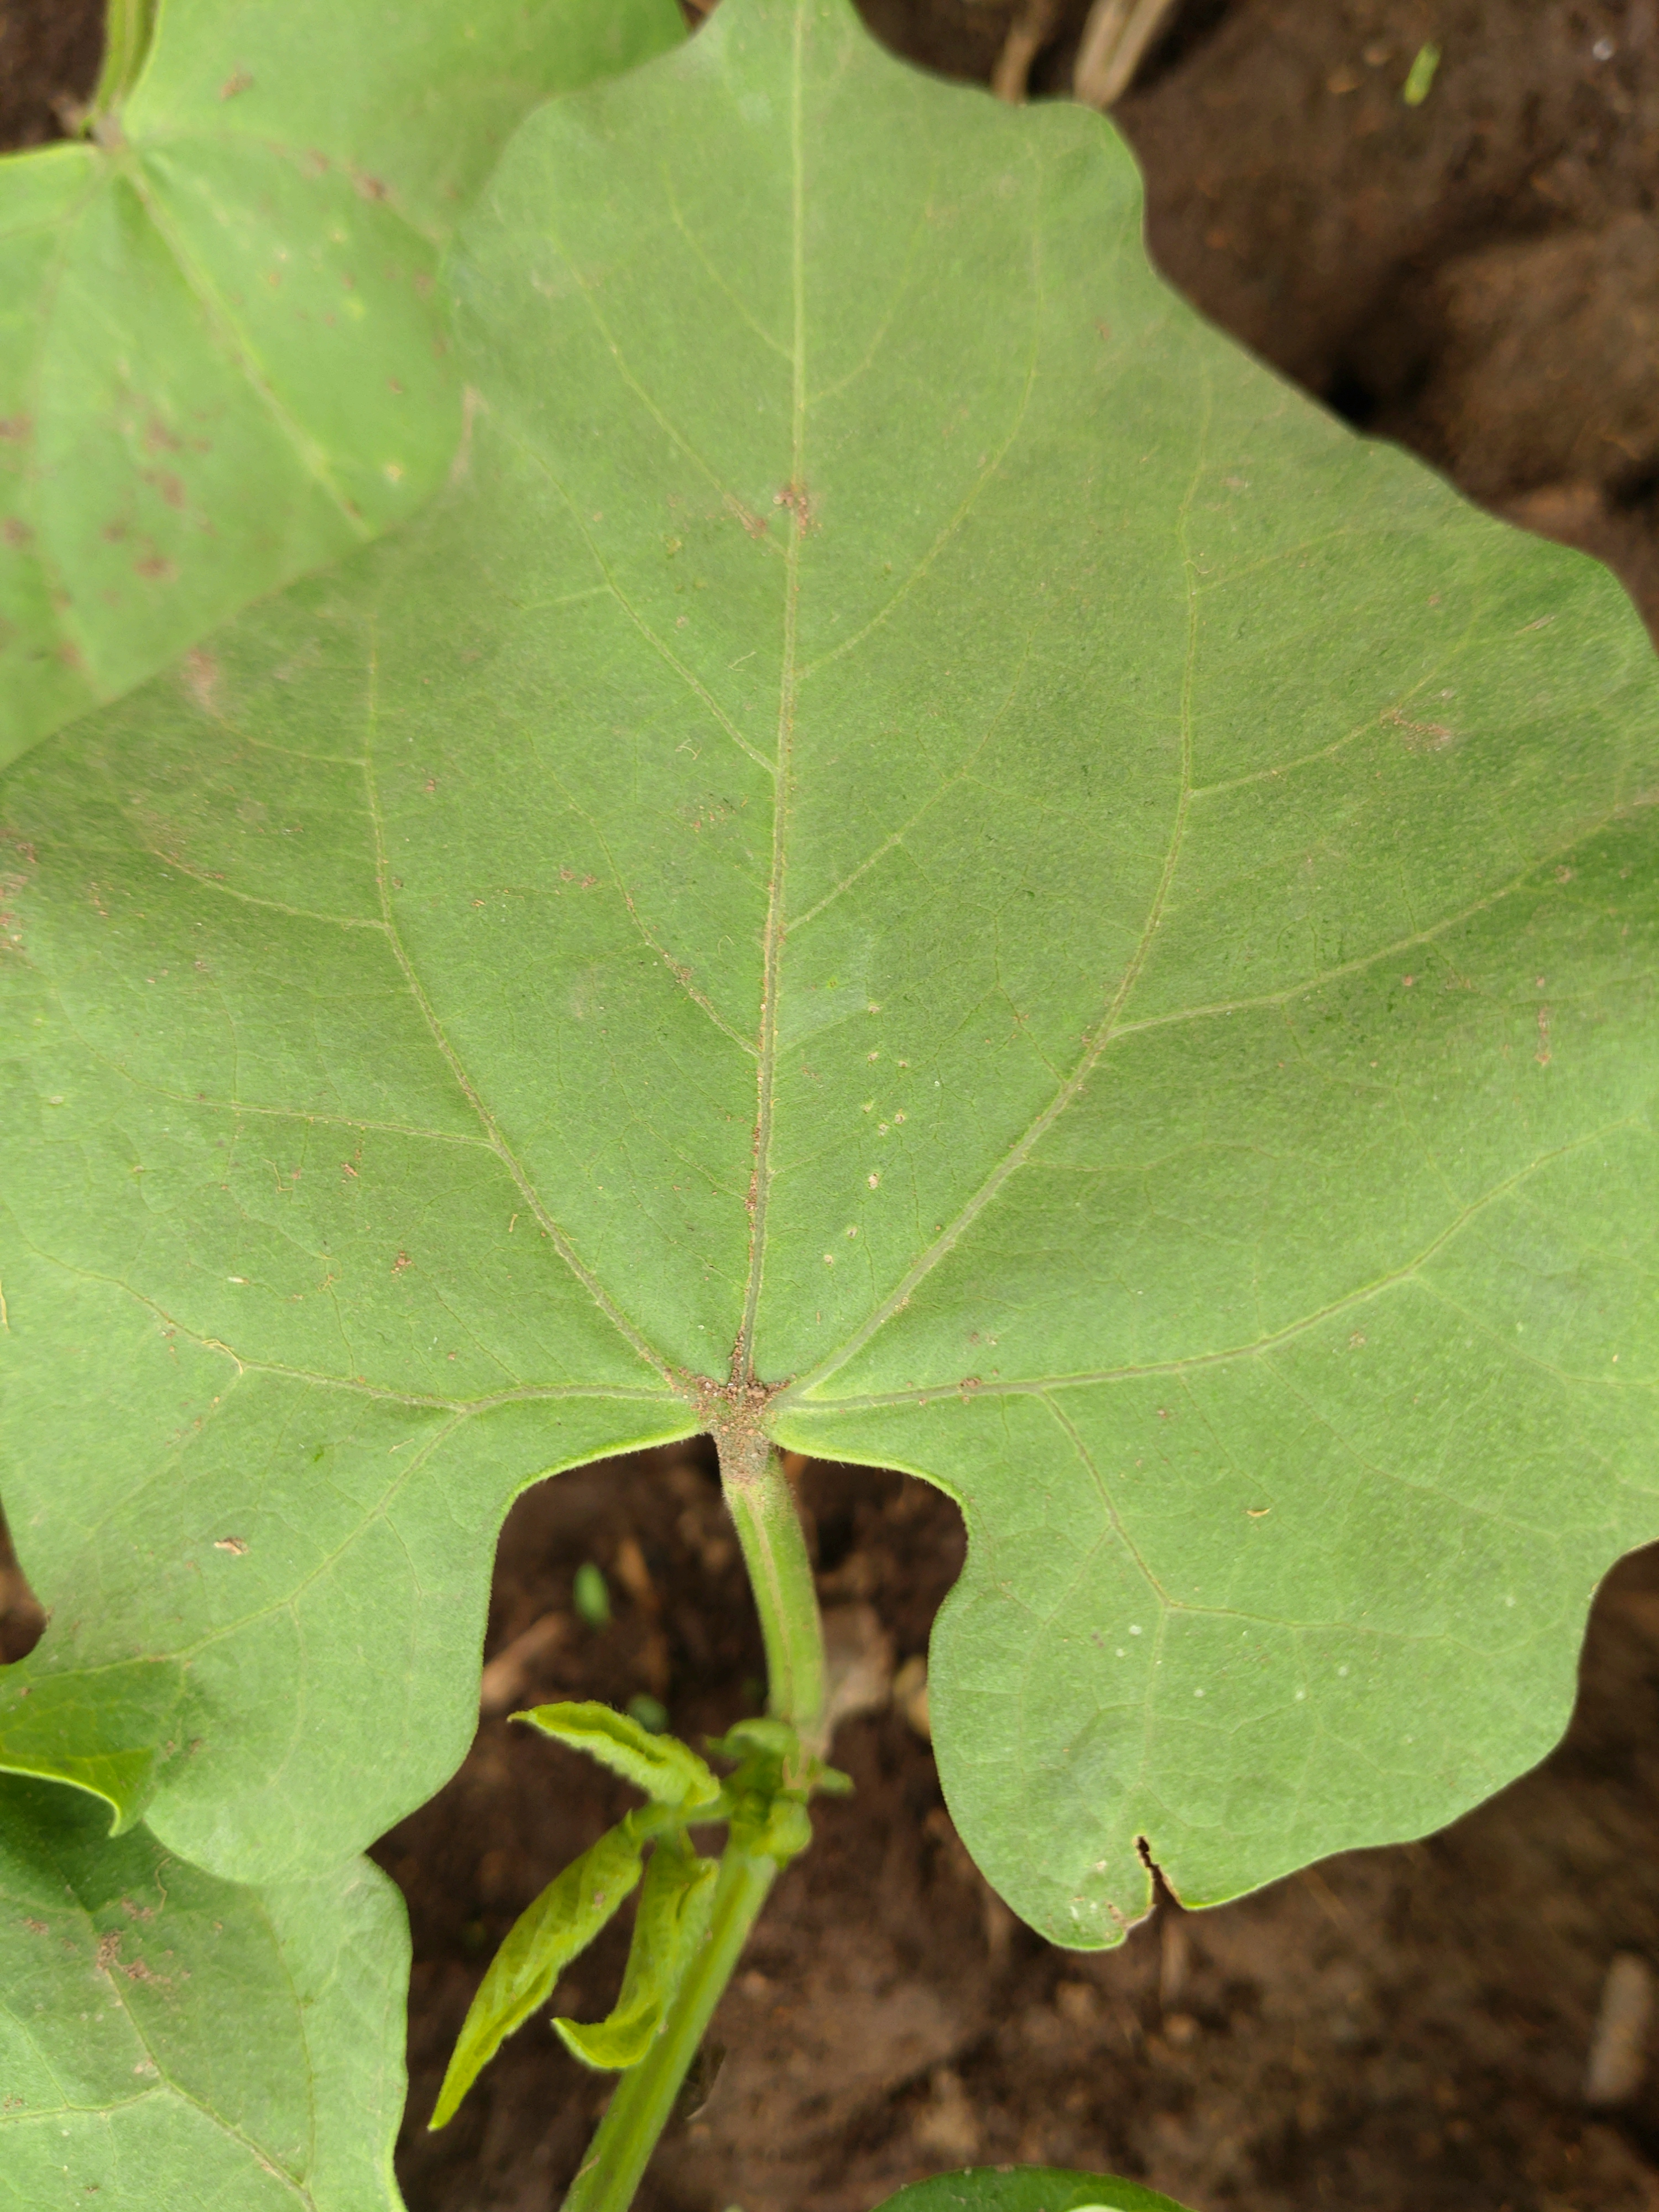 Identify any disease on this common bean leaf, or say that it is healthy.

healthy
